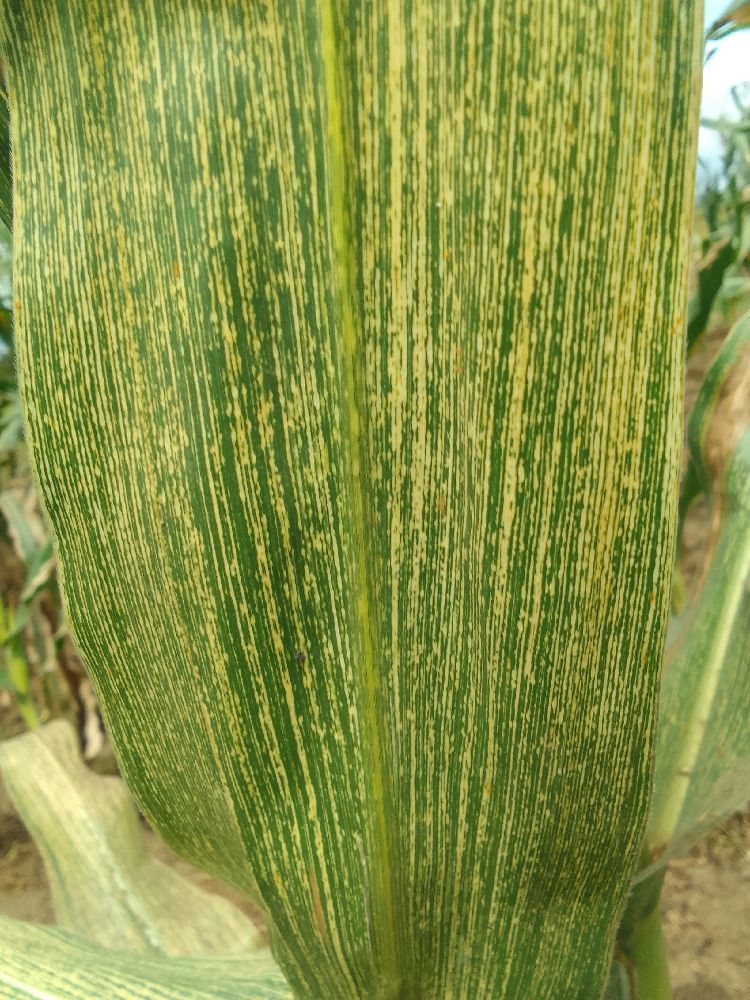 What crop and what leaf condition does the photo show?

maize, maize streak virus
